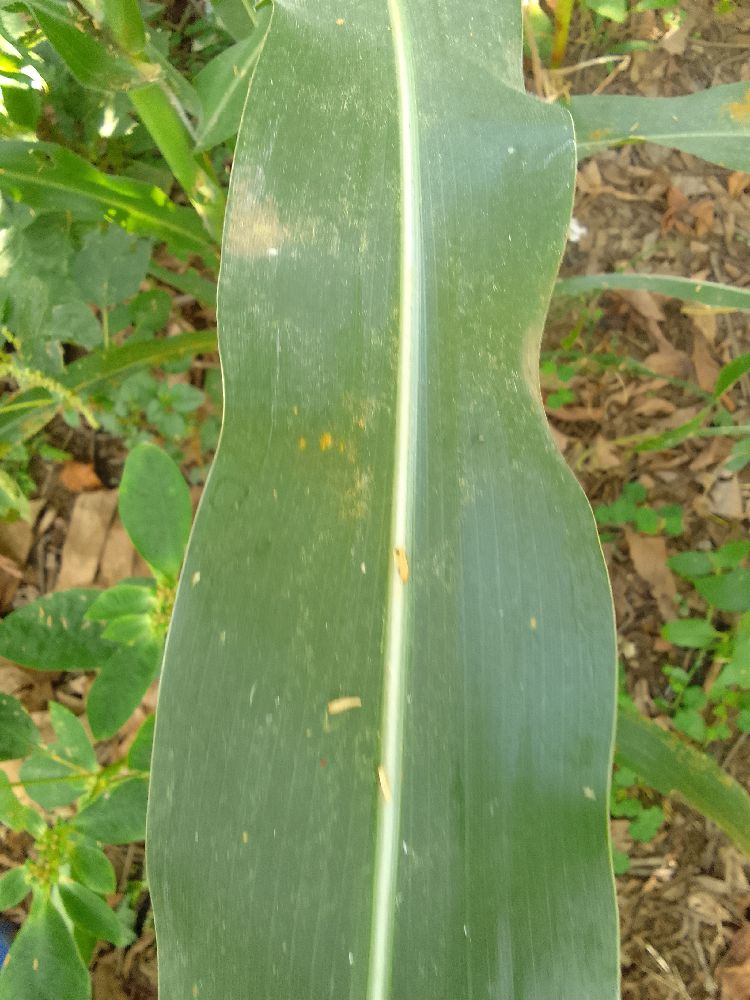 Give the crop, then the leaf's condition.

maize, healthy
